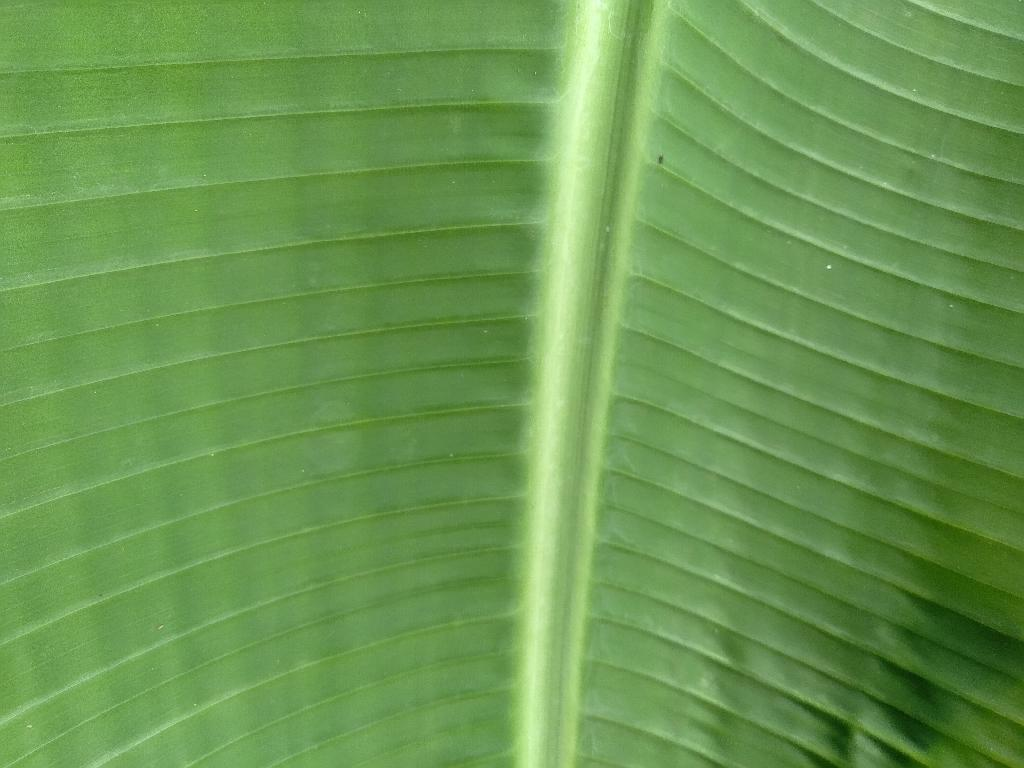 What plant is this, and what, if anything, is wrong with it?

banana, healthy
